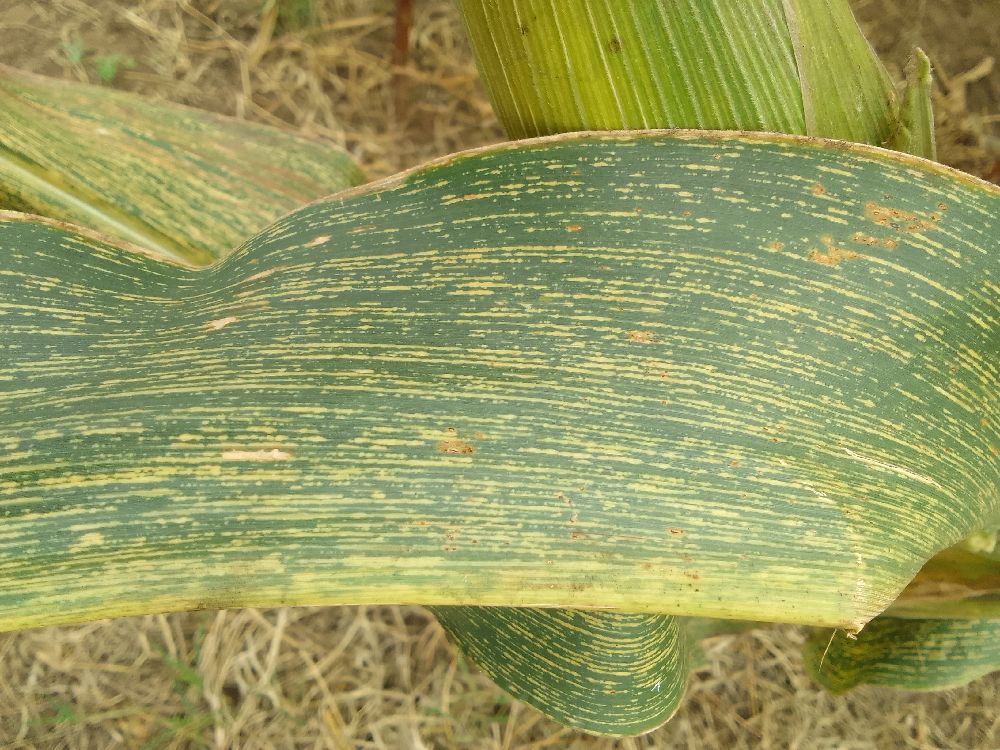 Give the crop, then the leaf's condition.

maize, maize streak virus
